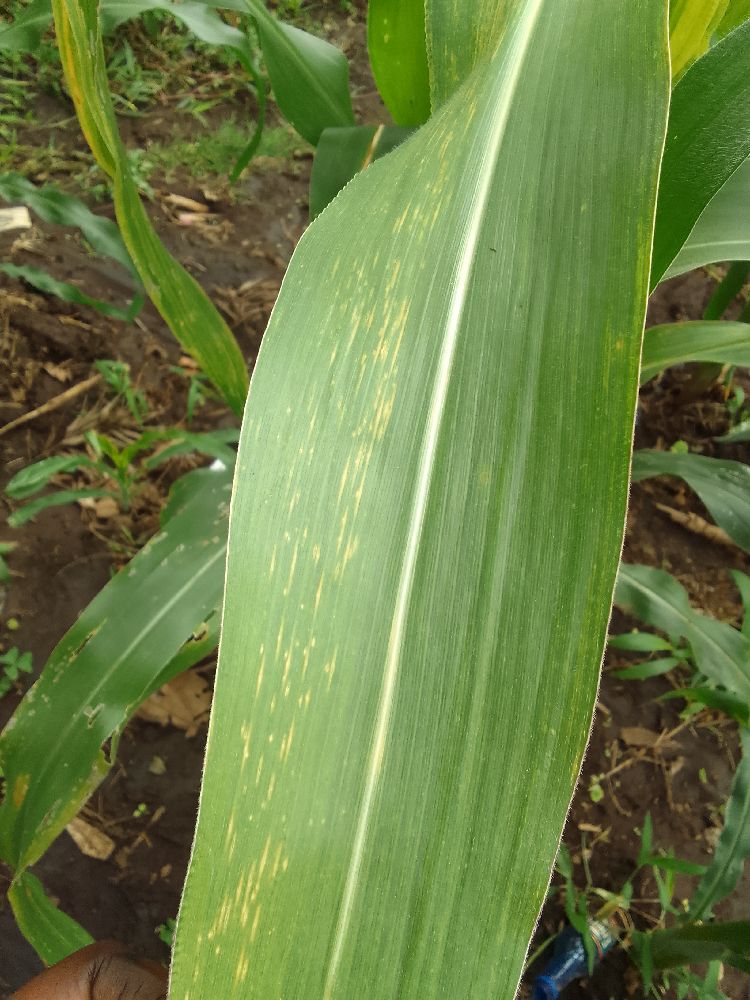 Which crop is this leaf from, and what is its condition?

maize, maize lethal necrosis
